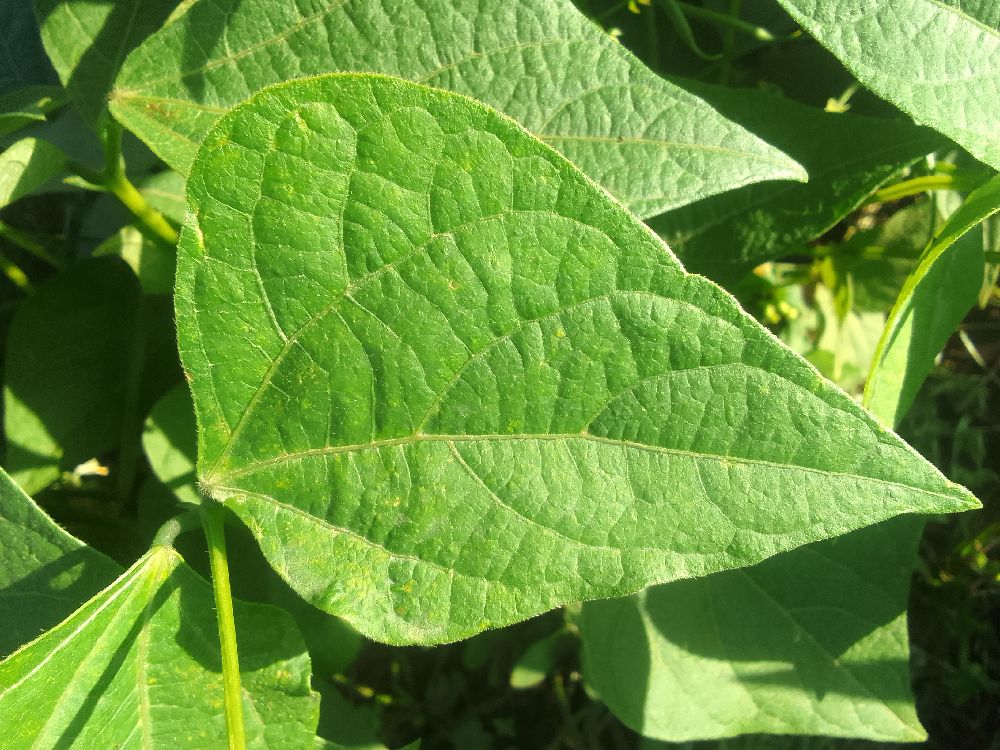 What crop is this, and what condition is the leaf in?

common bean, healthy
